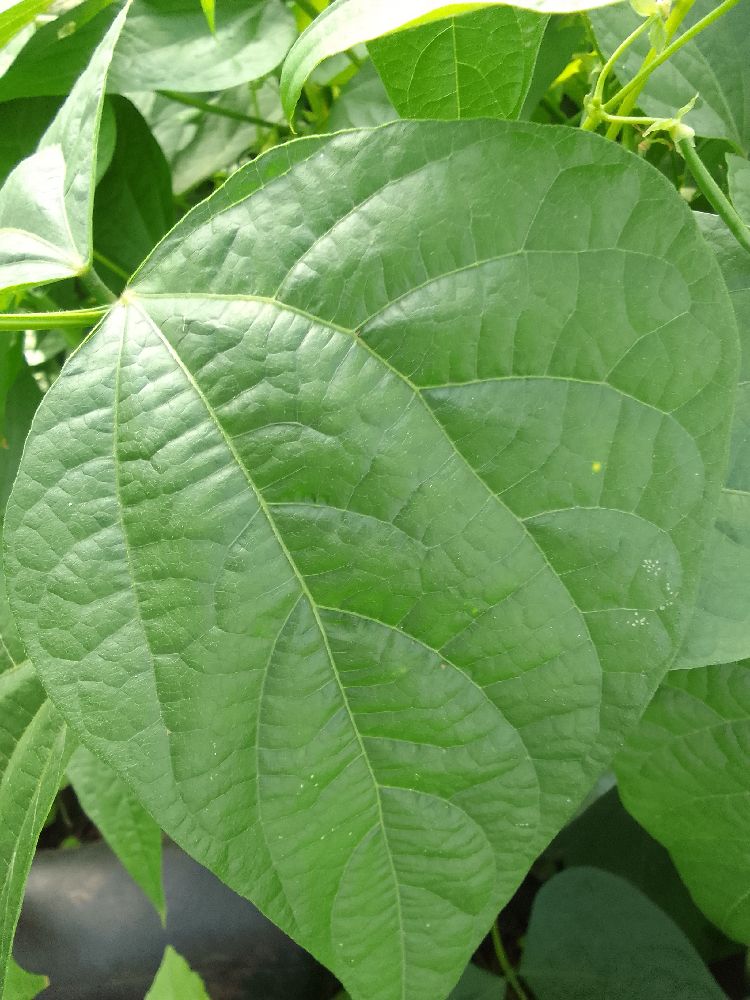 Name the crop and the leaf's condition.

common bean, healthy
